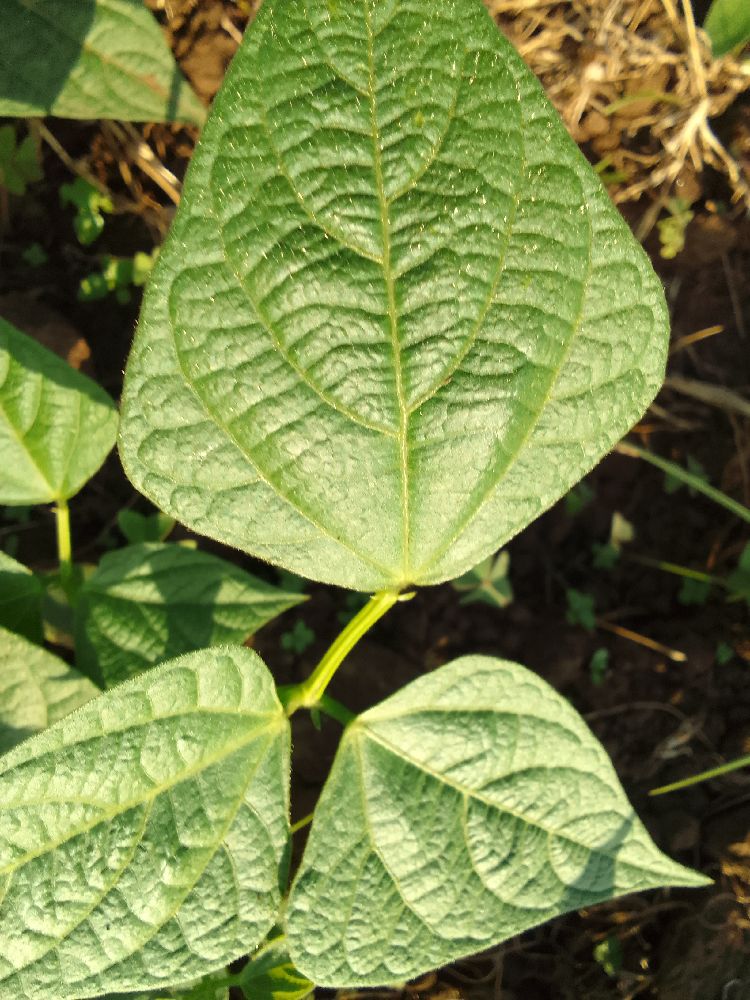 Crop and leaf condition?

common bean, healthy
